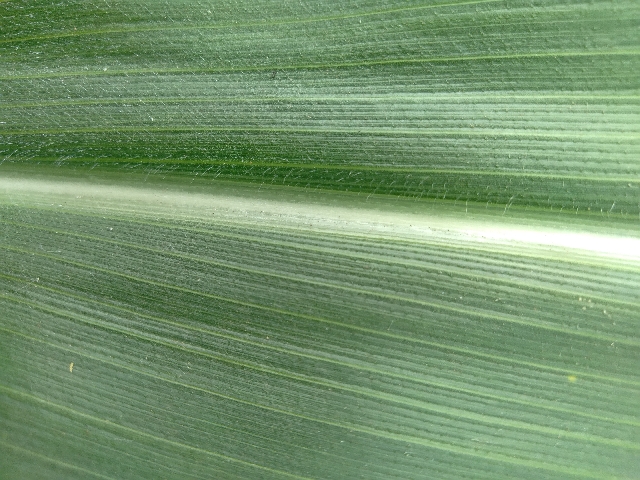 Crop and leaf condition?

maize, healthy
